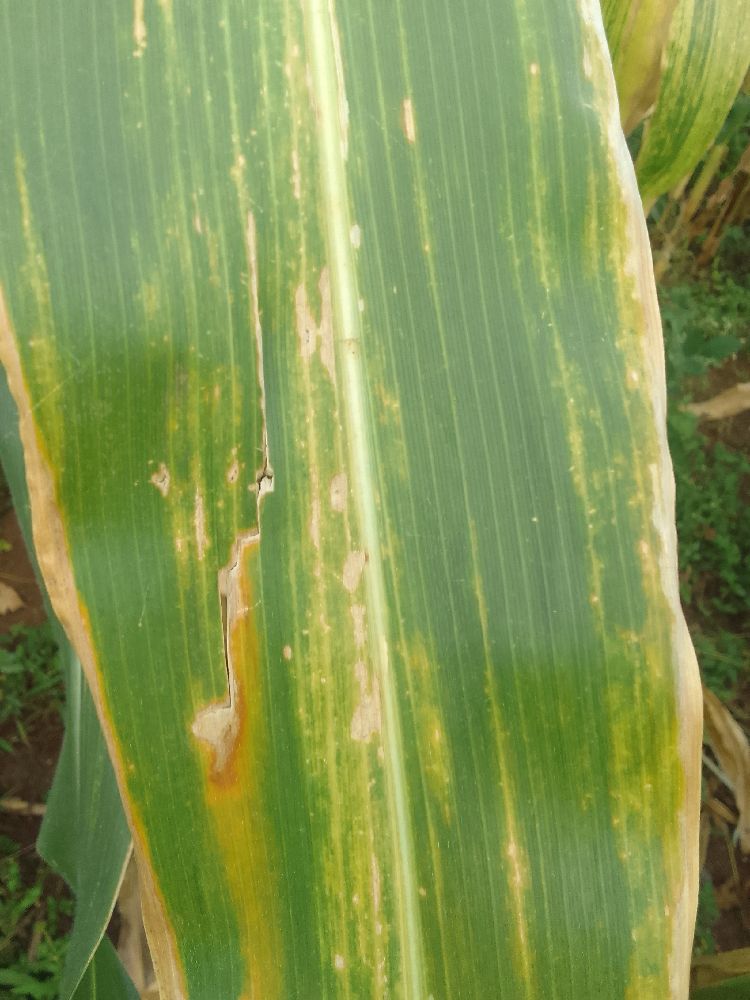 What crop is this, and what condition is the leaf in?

maize, maize lethal necrosis
